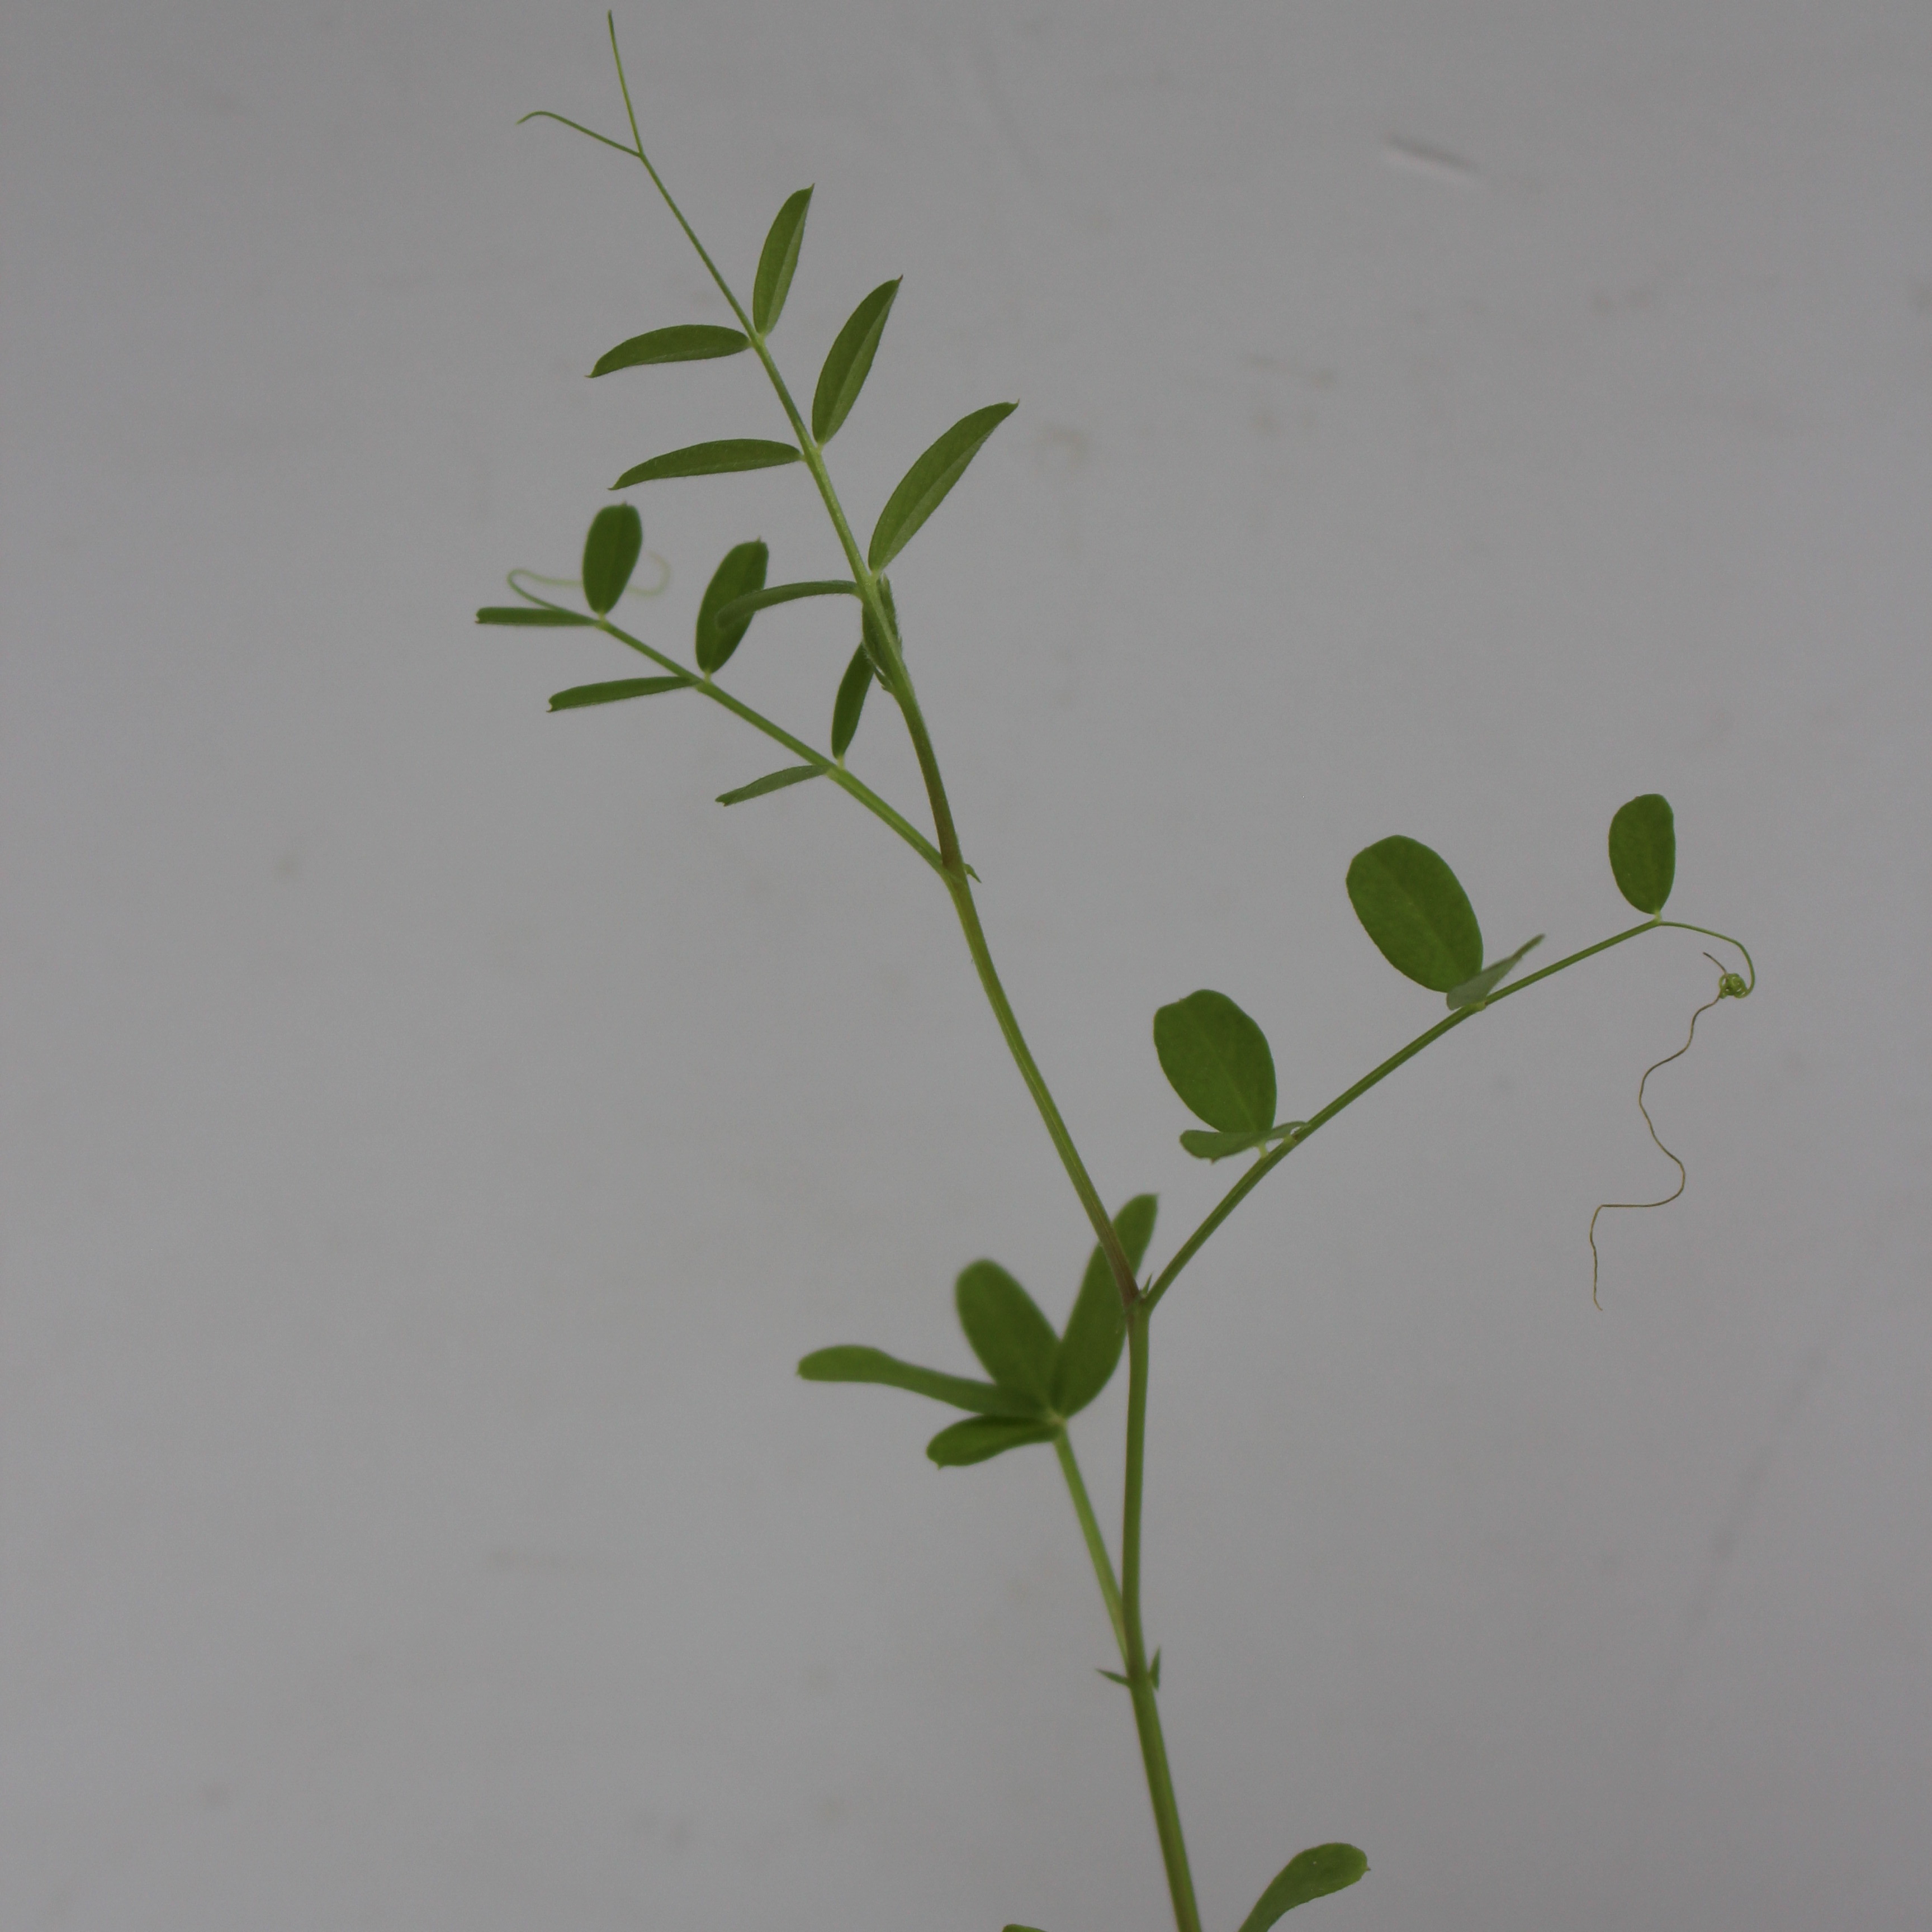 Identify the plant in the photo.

Vicia sativa
